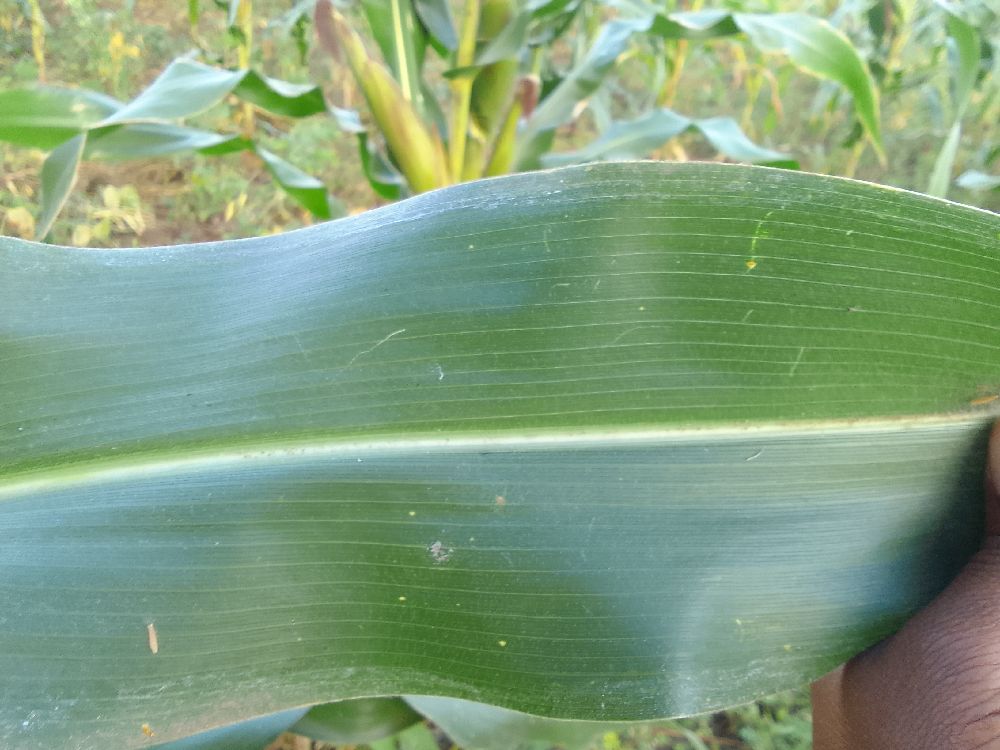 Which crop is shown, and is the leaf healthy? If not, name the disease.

maize, healthy
